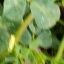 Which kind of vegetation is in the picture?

unstructured weed
